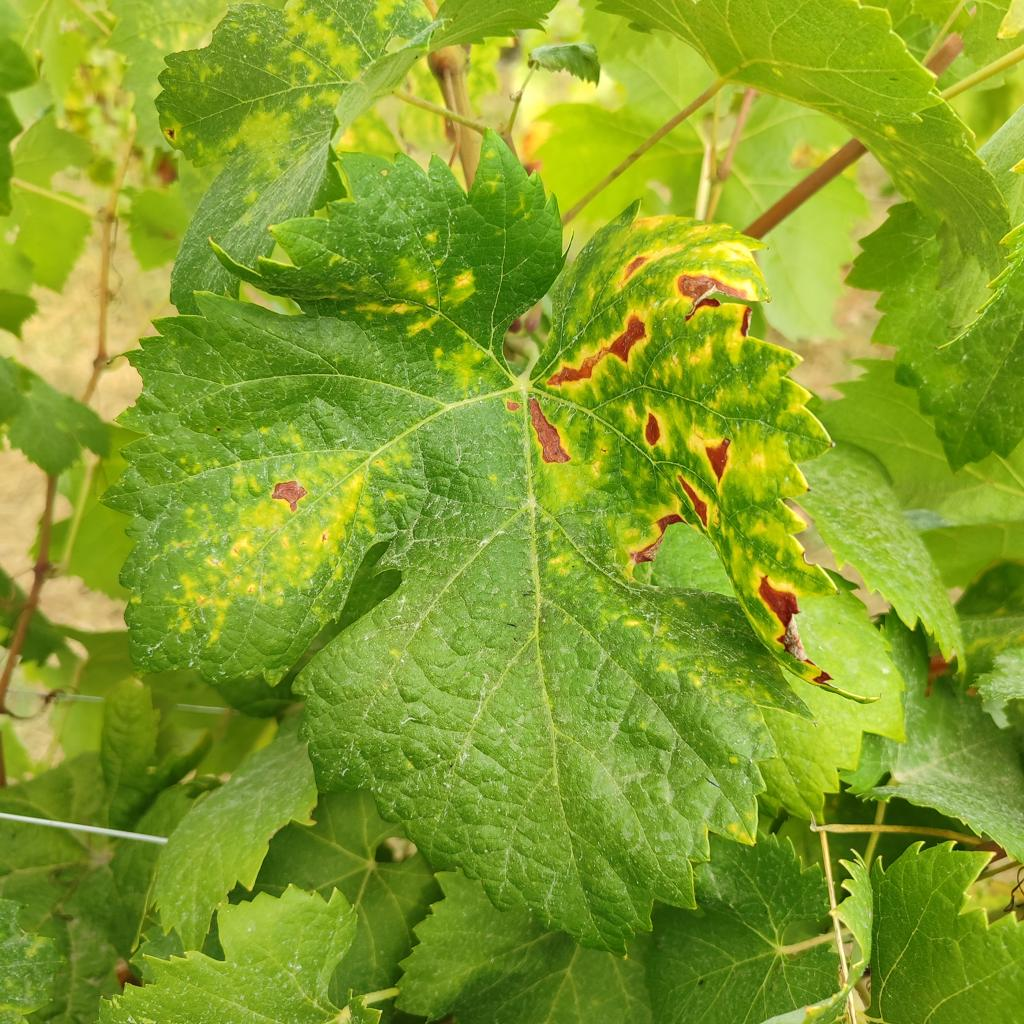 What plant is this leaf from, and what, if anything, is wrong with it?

grapevine, esca complex
